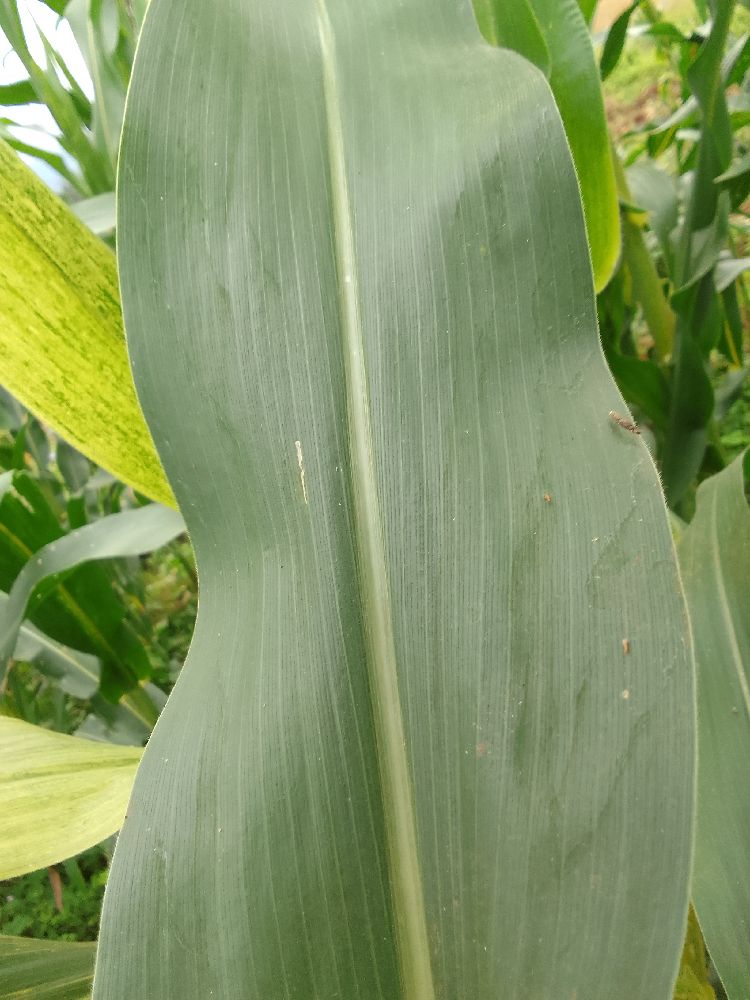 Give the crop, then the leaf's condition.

maize, healthy
